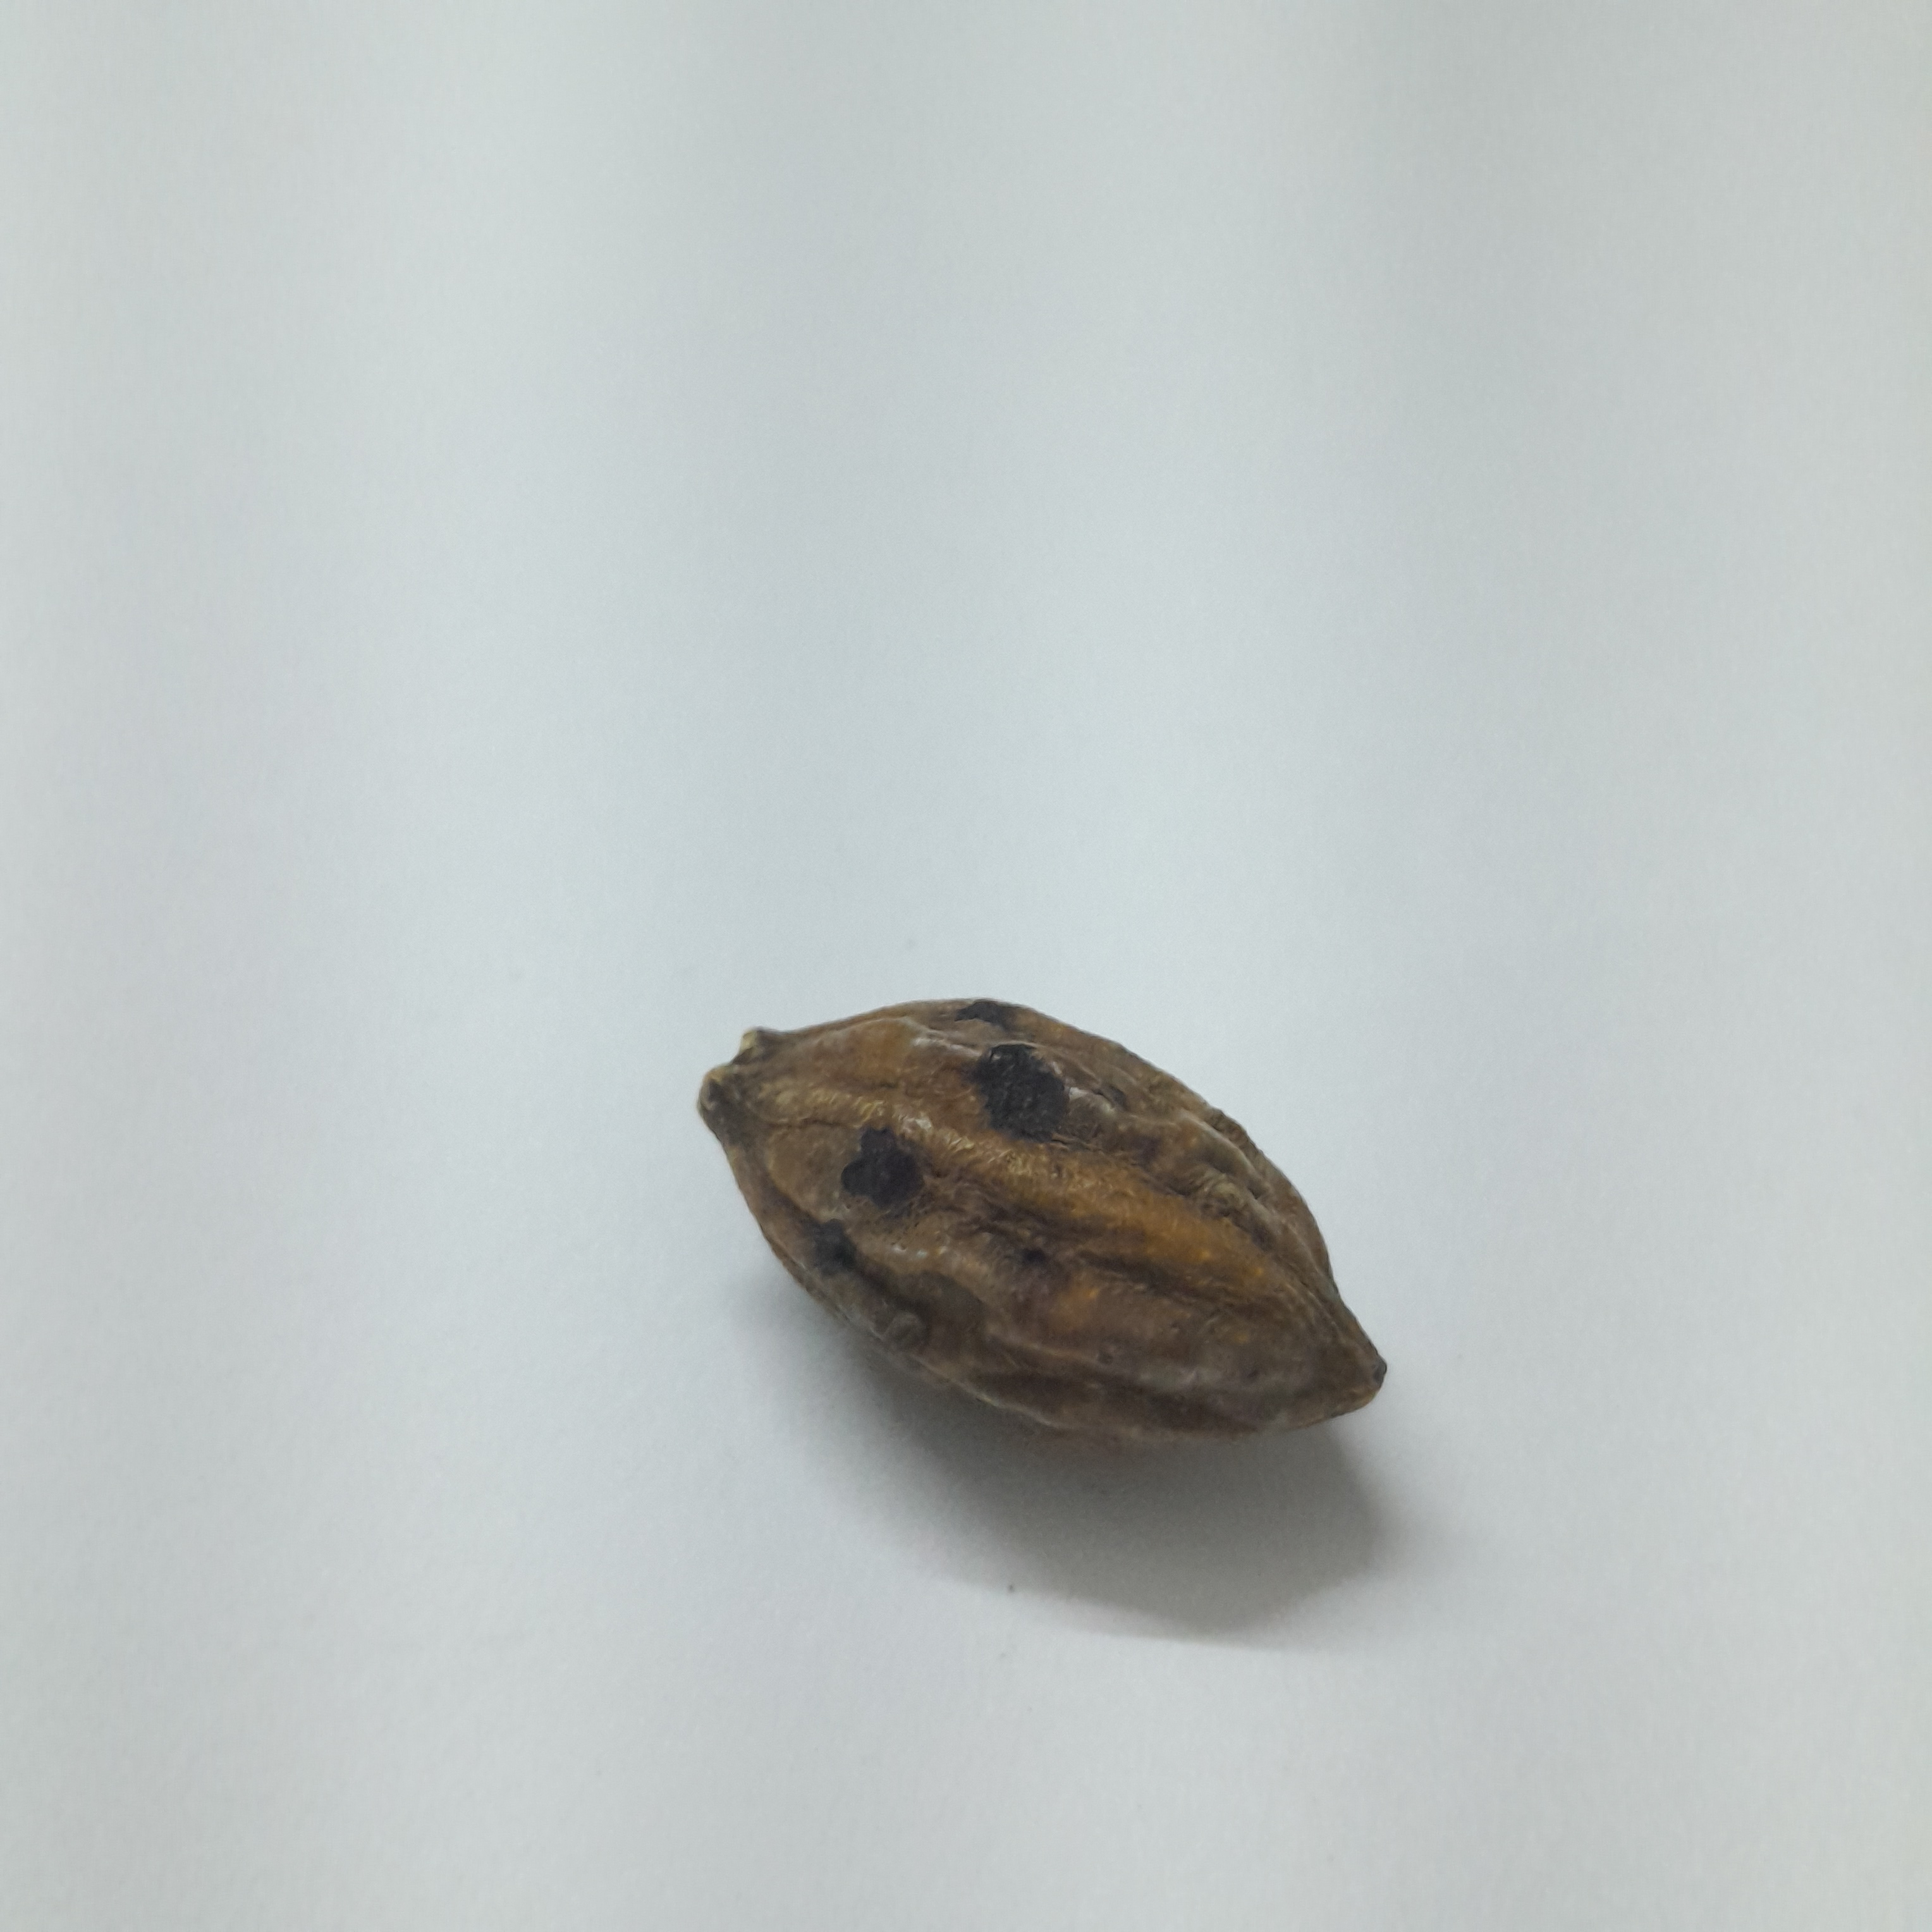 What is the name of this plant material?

hirdaa
